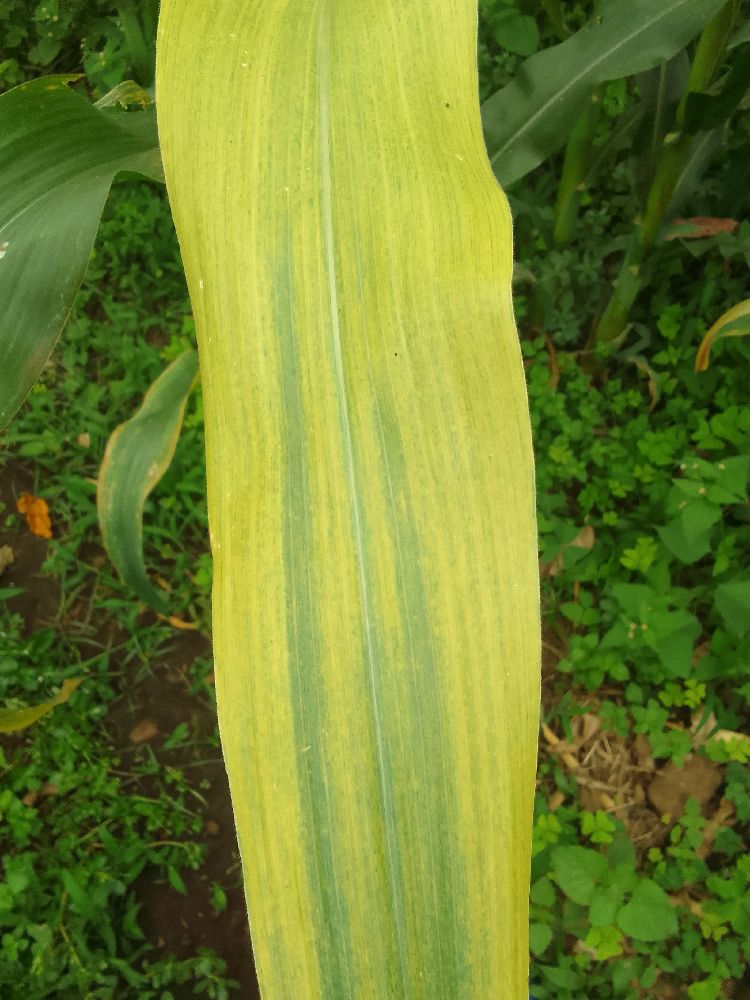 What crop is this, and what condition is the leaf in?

maize, maize lethal necrosis
